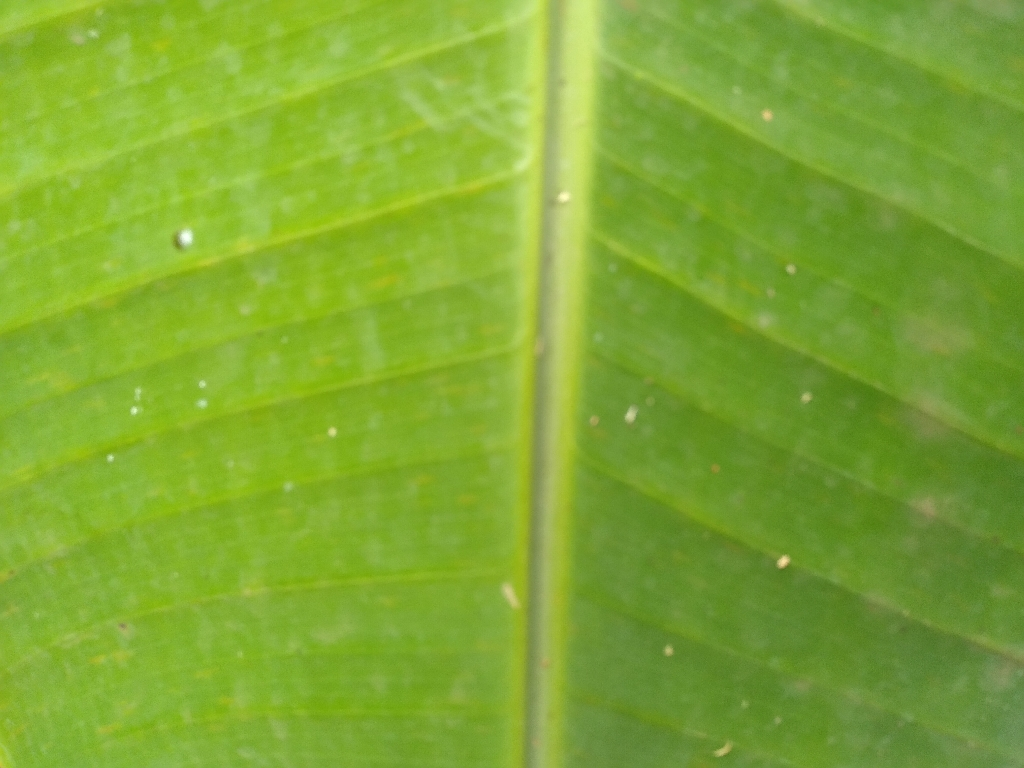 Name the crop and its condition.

banana, healthy
